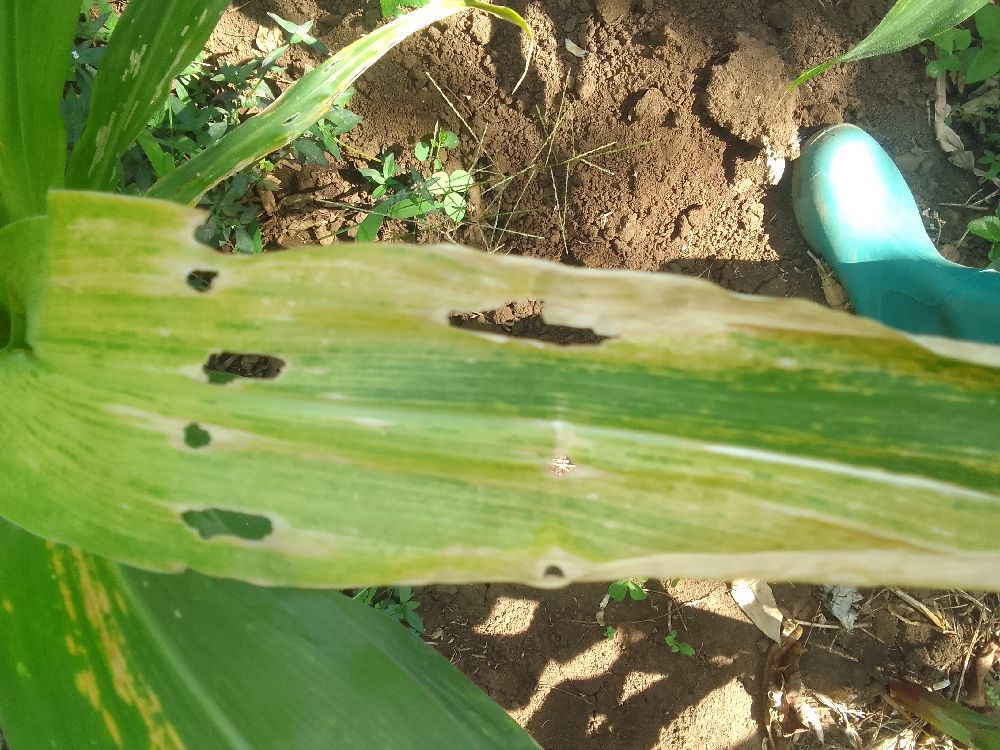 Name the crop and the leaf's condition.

maize, maize lethal necrosis
